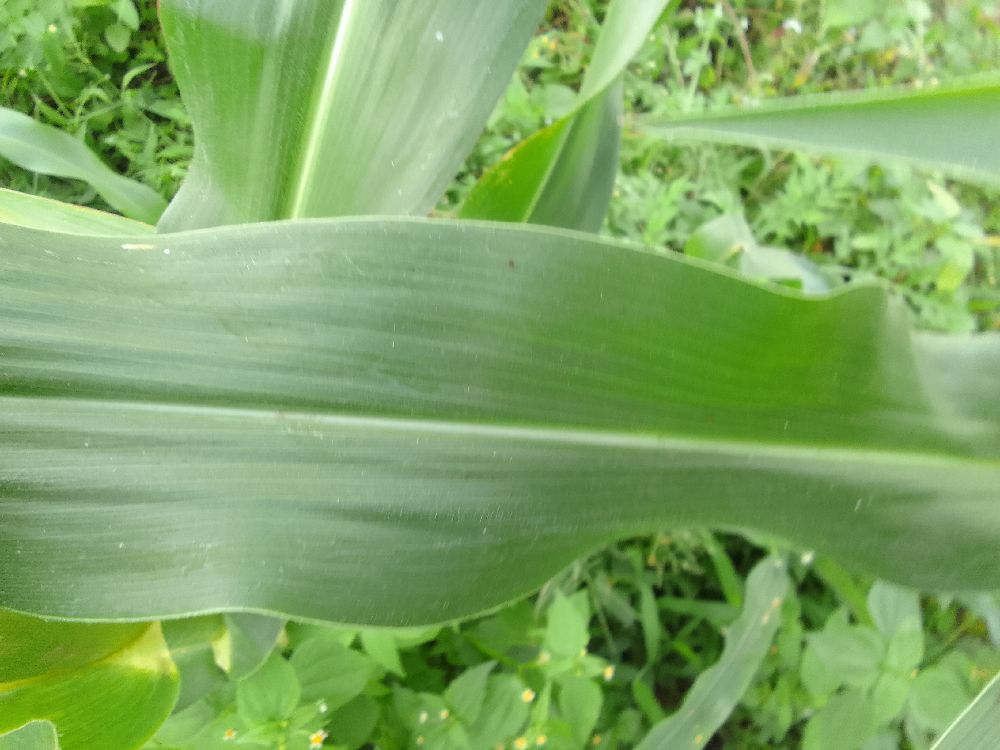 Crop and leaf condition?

maize, healthy
